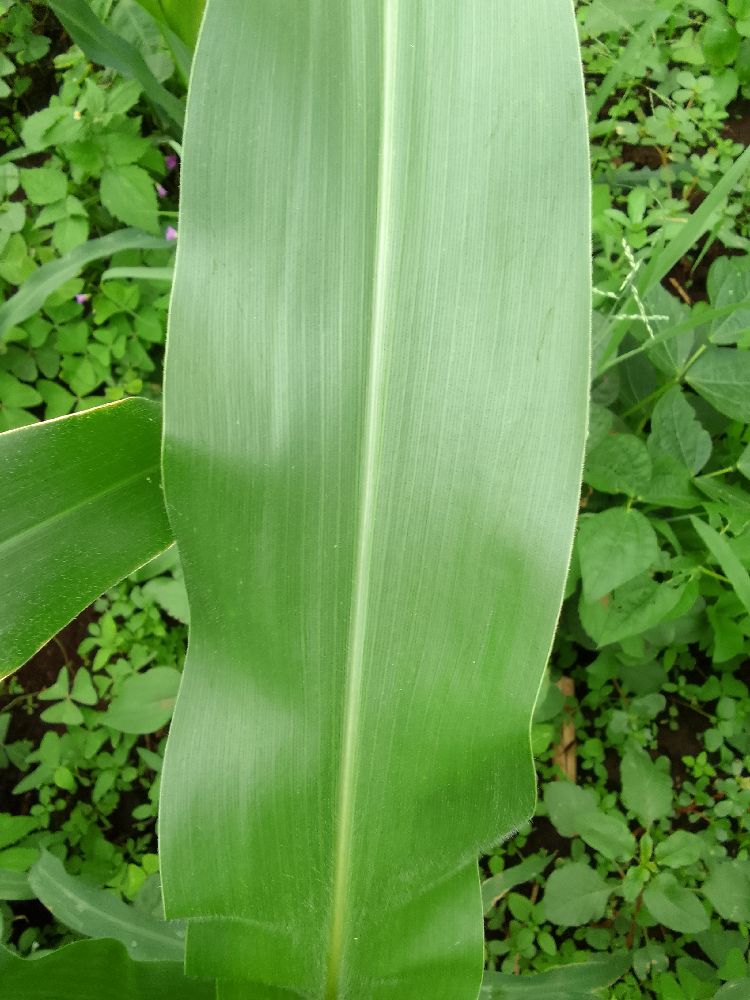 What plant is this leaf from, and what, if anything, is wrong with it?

maize, healthy
